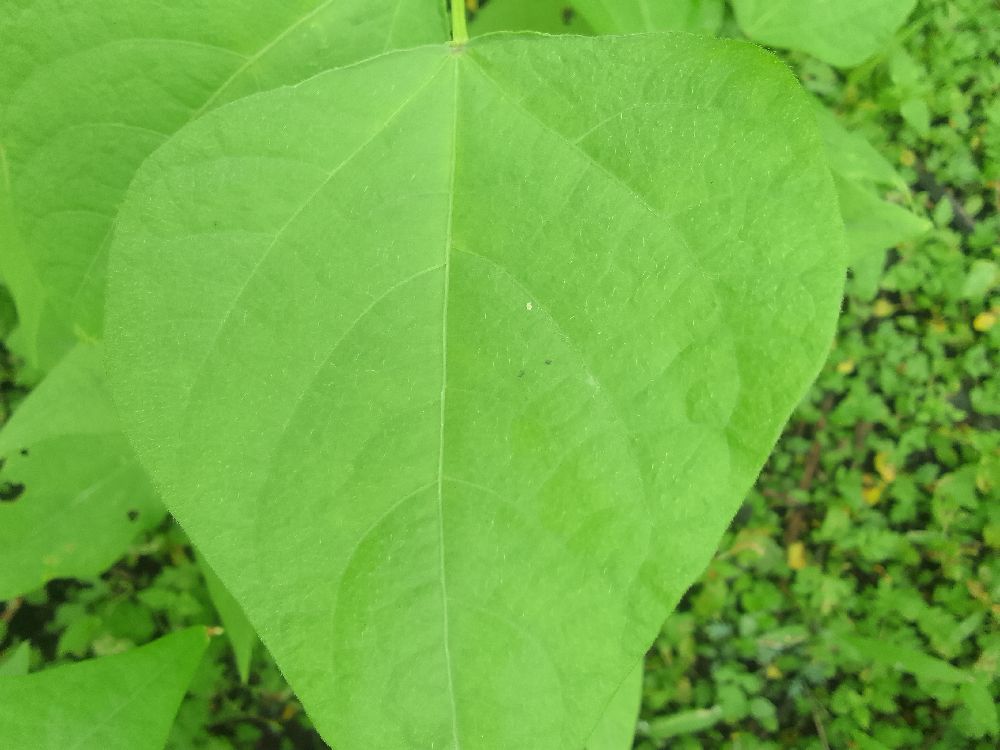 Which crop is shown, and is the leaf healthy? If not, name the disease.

common bean, healthy
